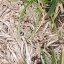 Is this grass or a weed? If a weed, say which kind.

grass
